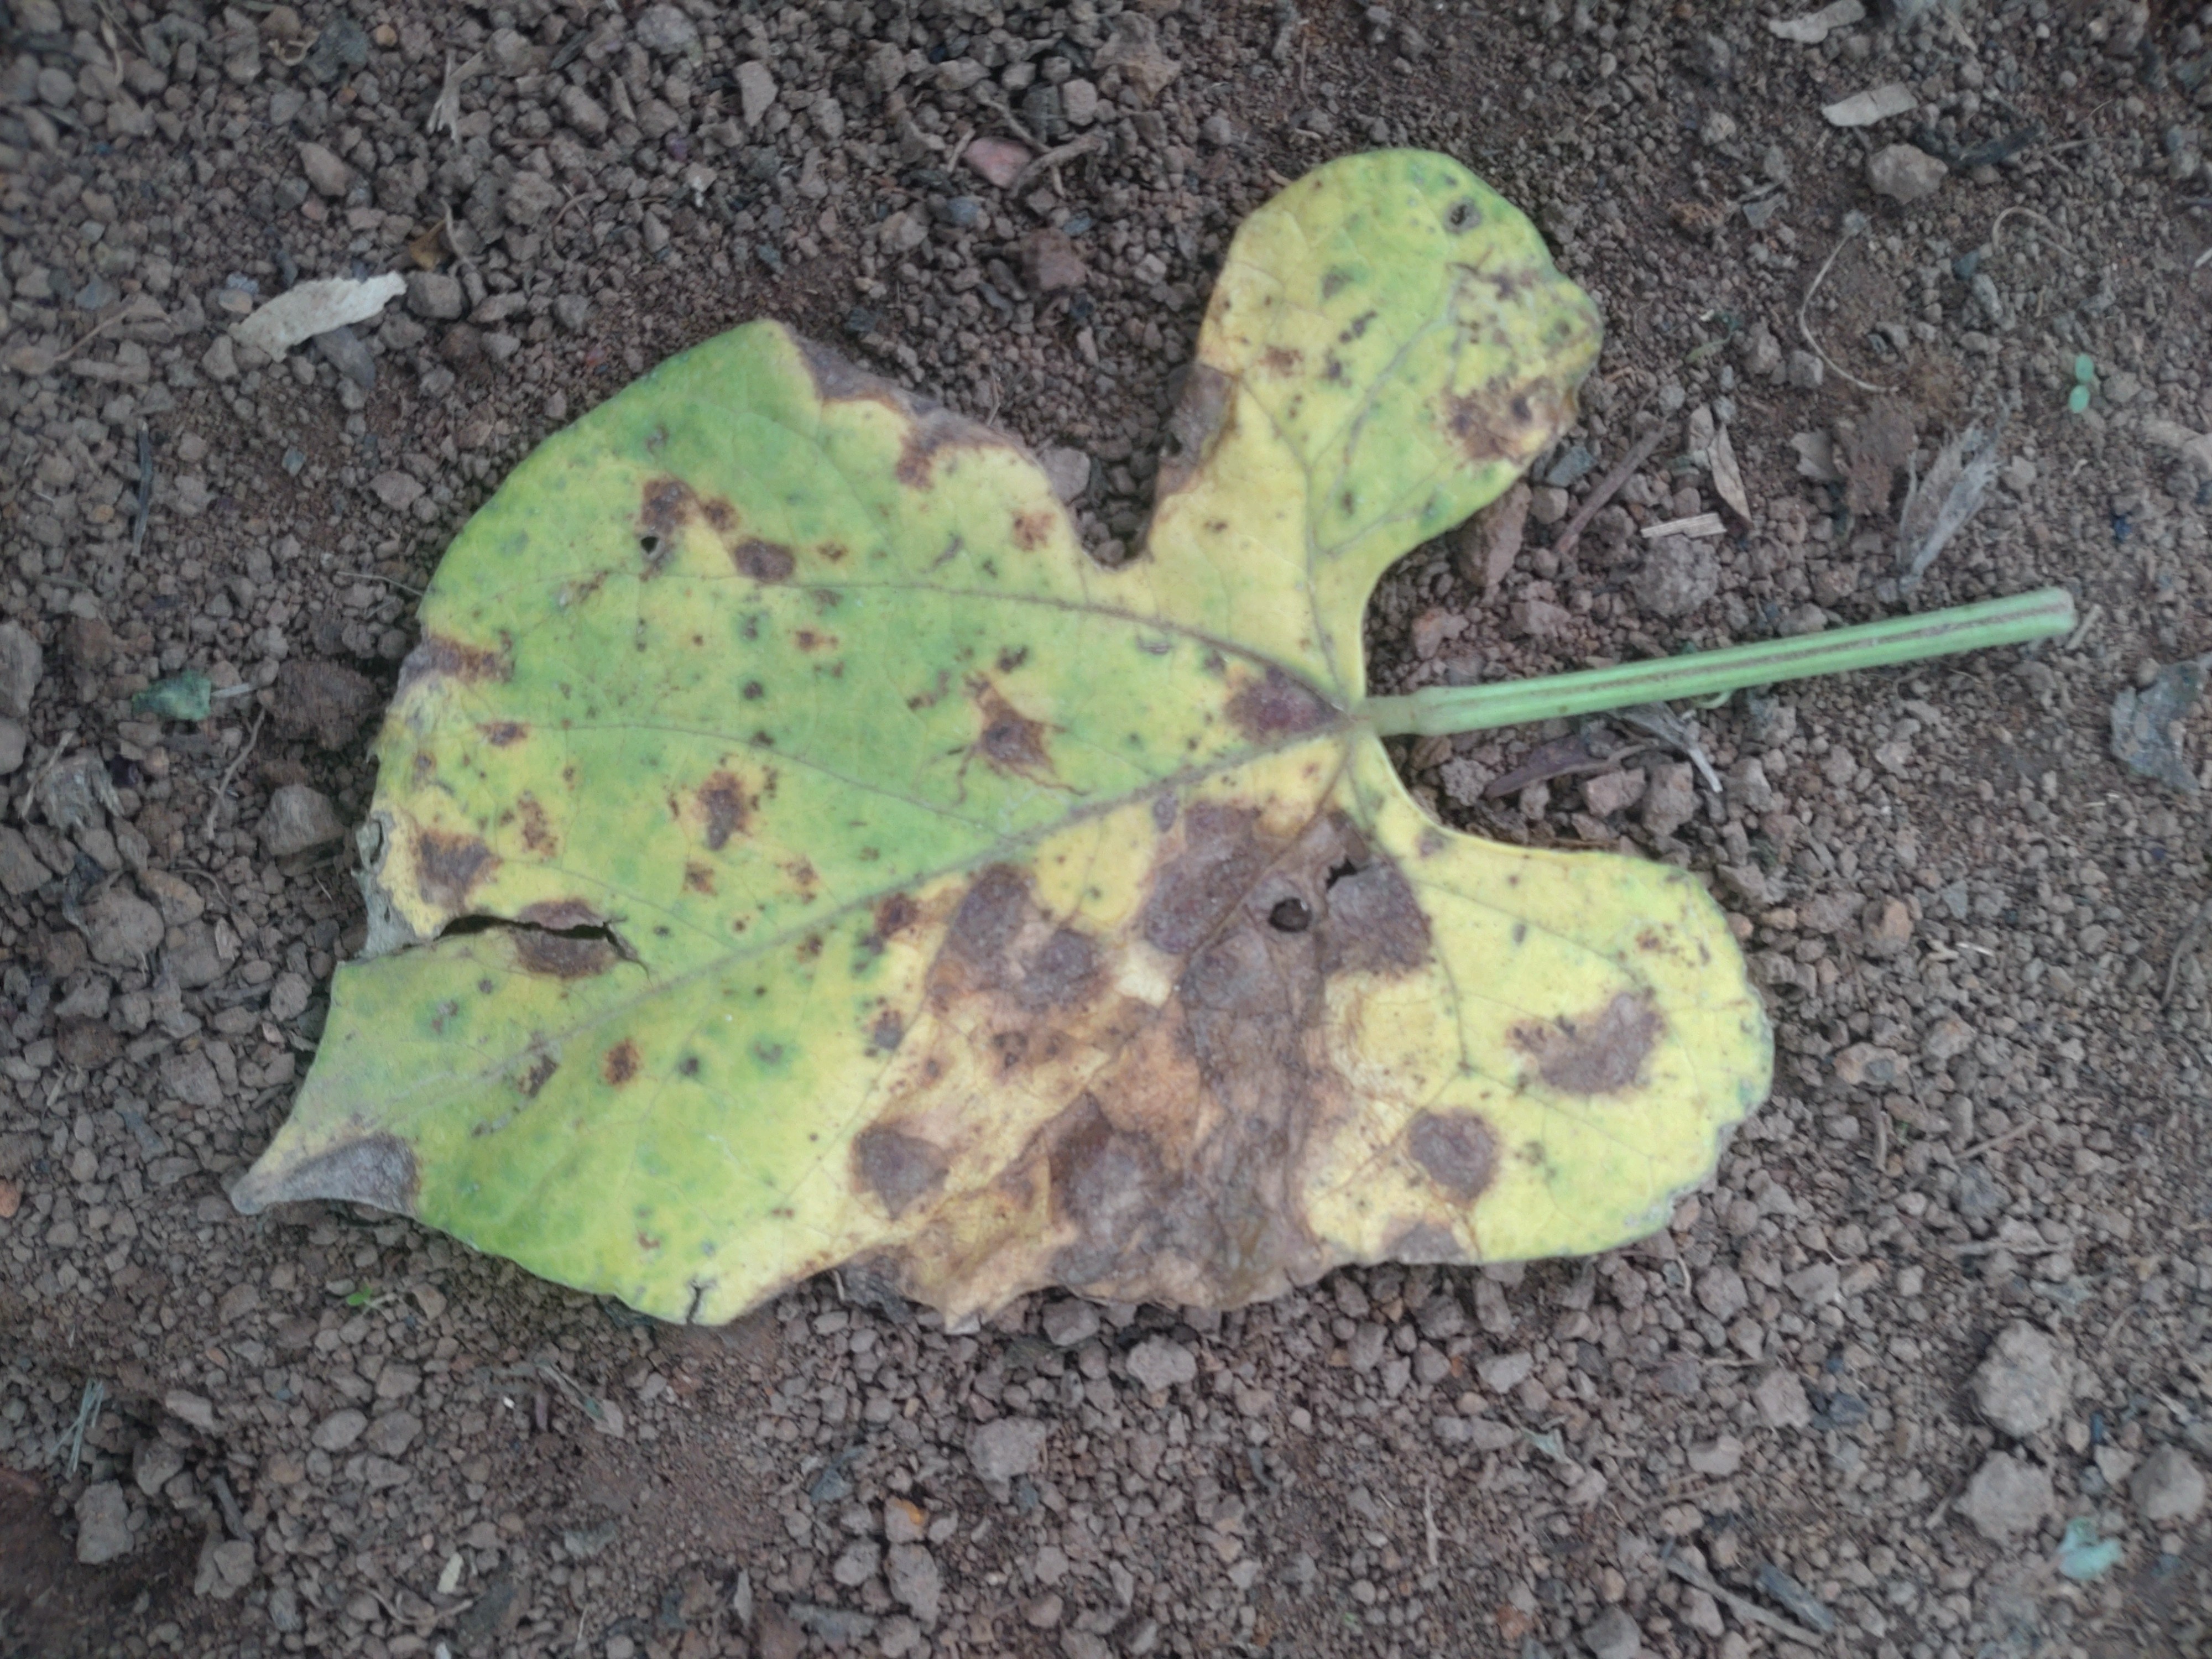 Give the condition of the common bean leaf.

anthracnose
